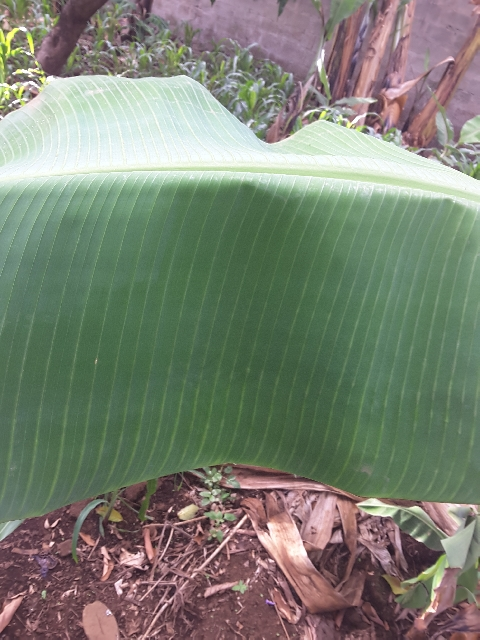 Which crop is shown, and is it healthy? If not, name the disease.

banana, healthy
